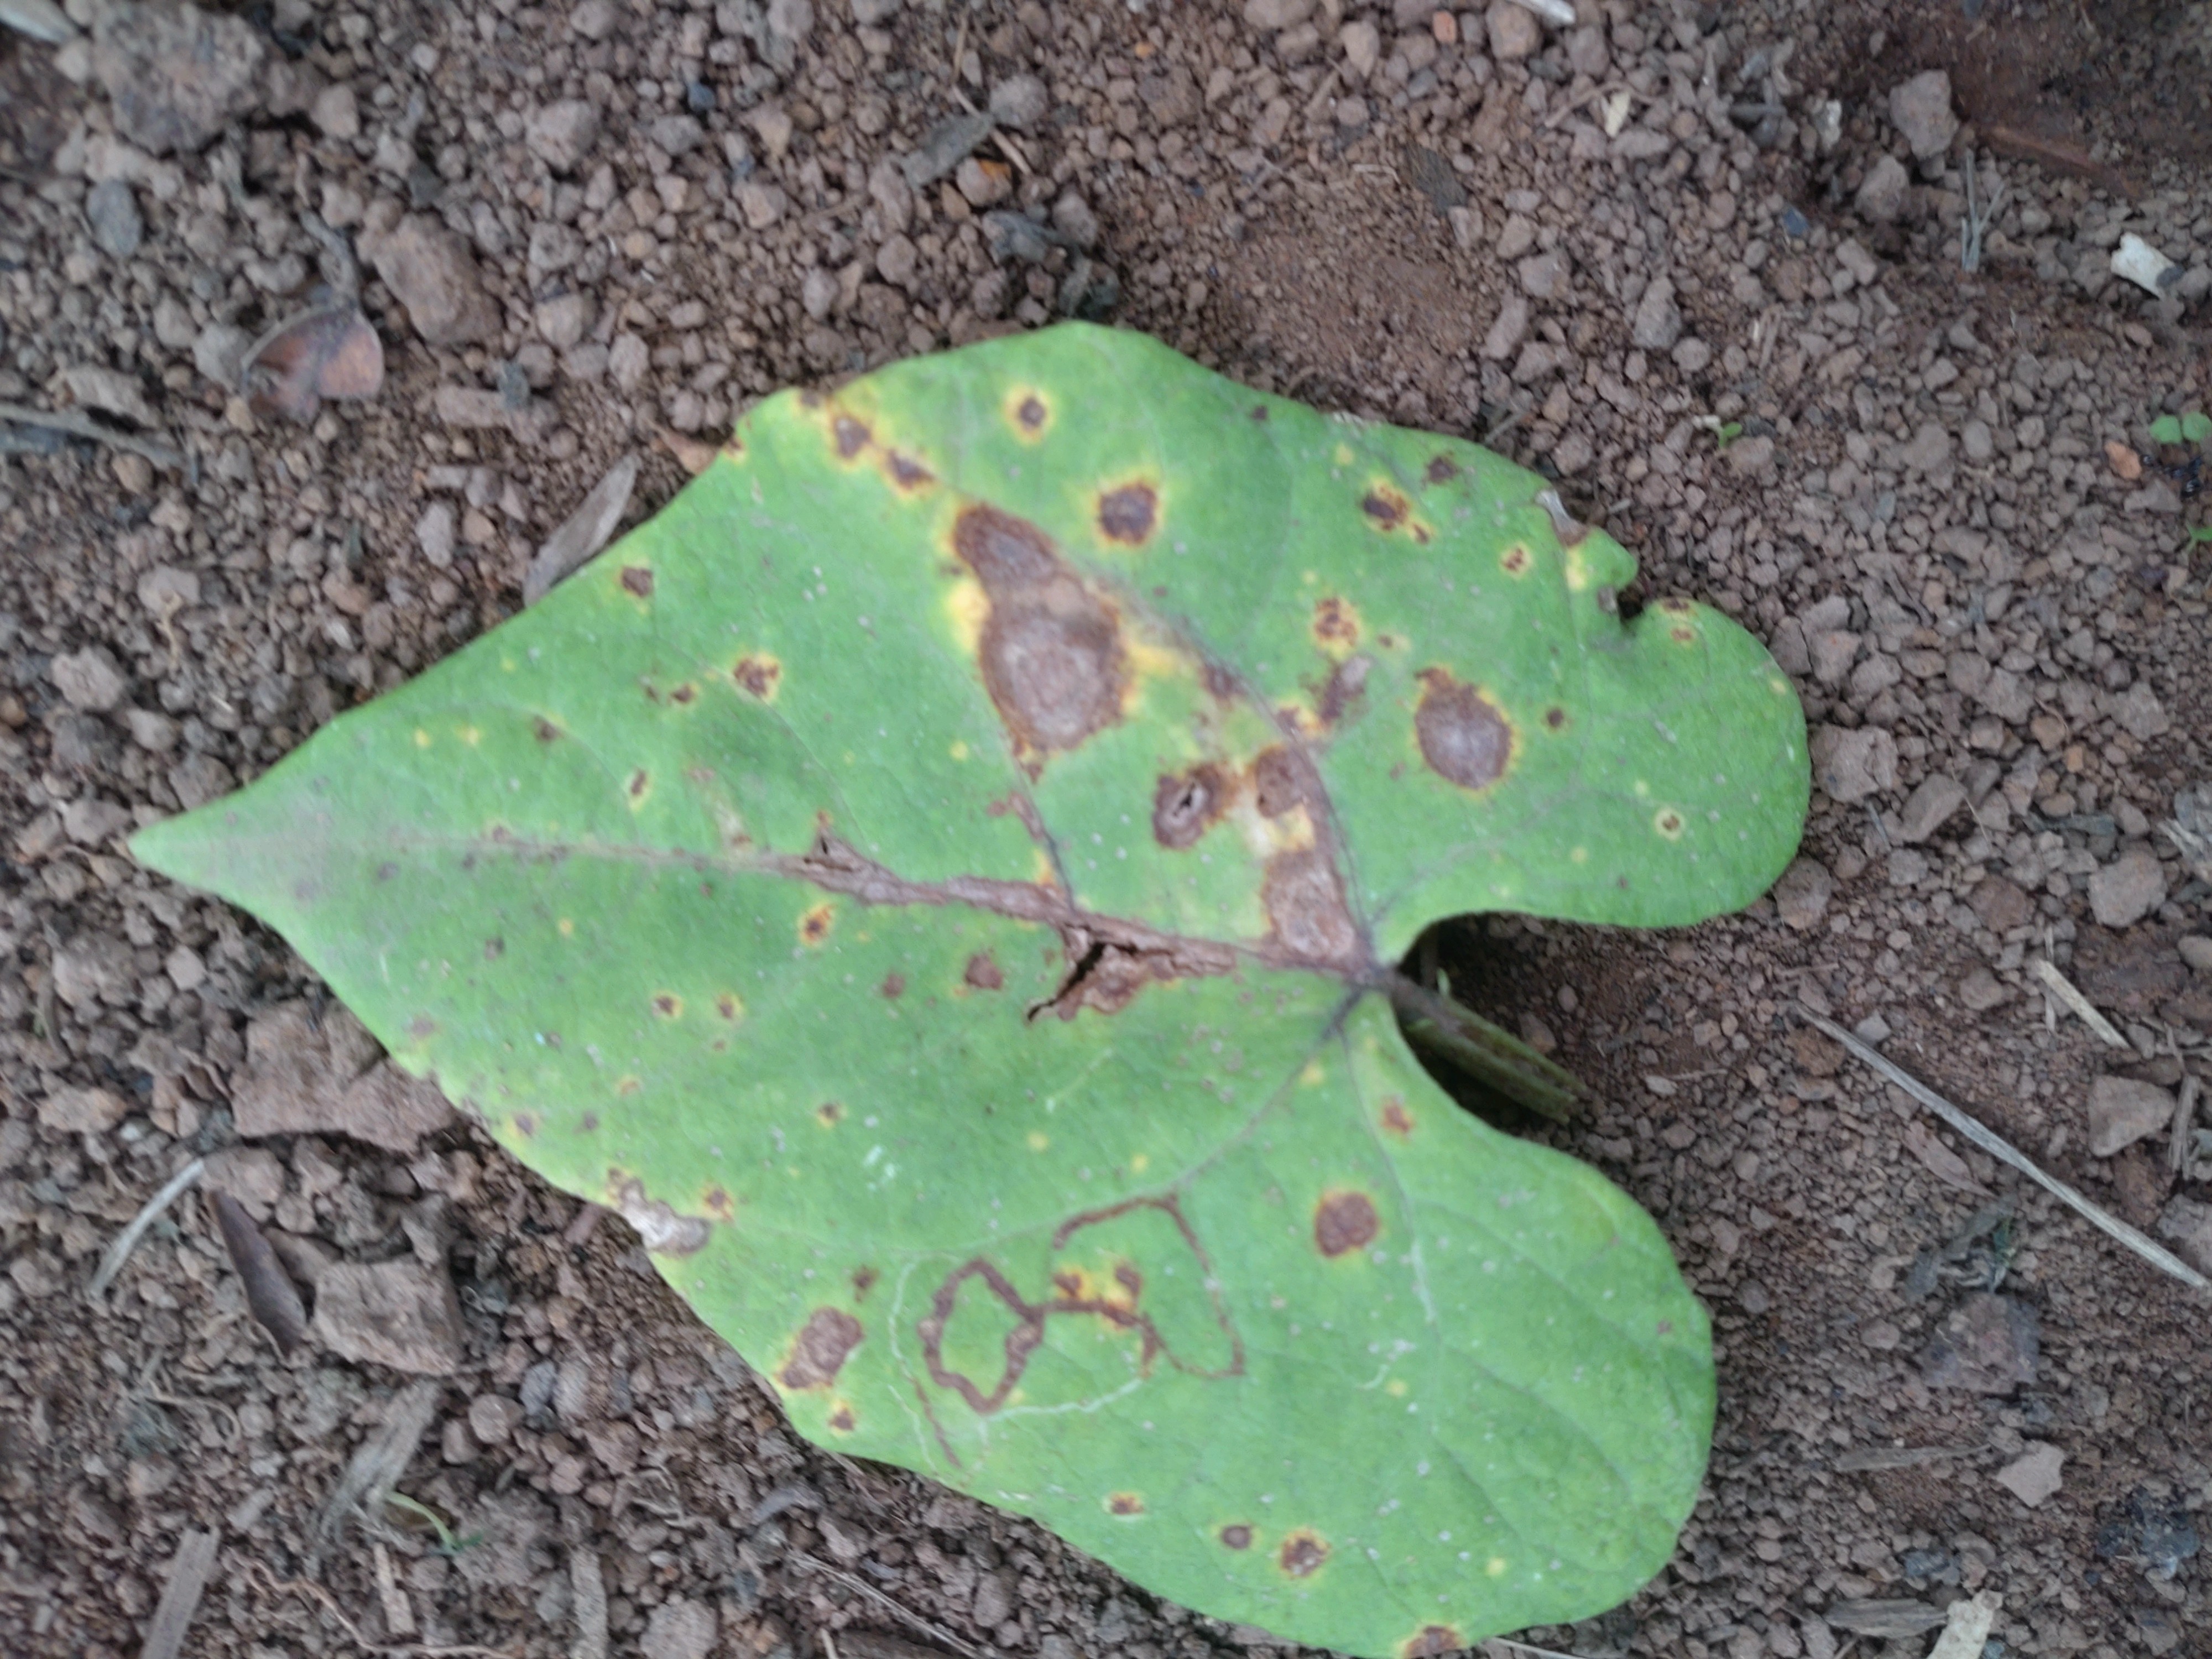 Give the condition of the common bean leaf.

rust
